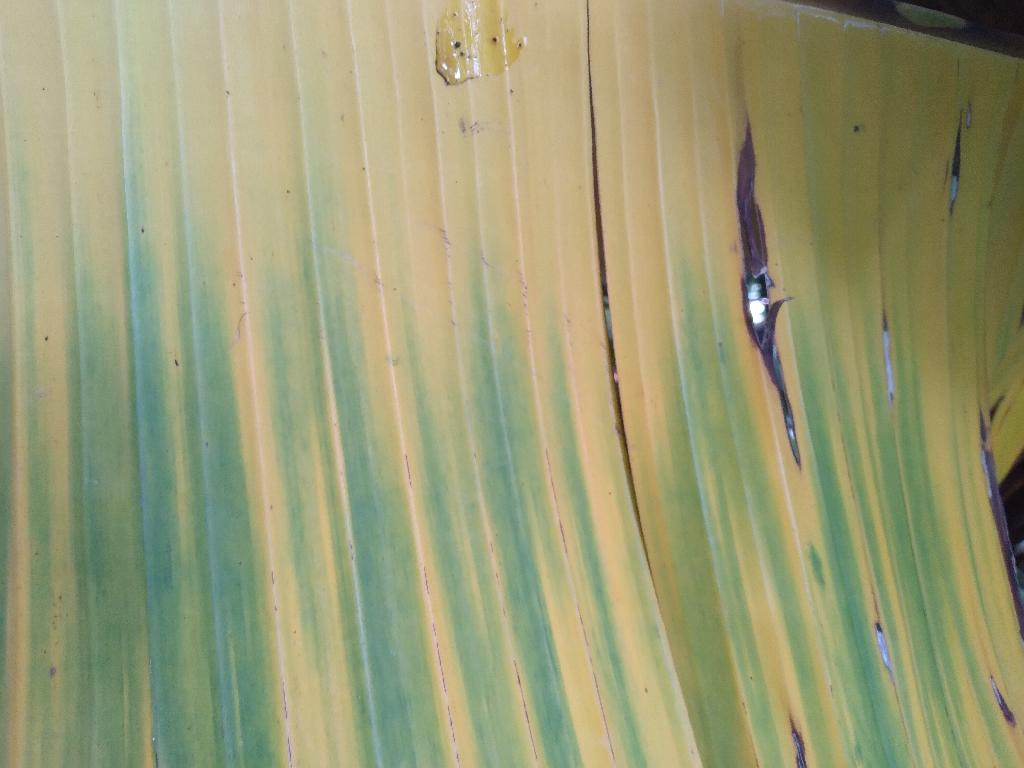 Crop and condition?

banana, fusarium wilt race 1
